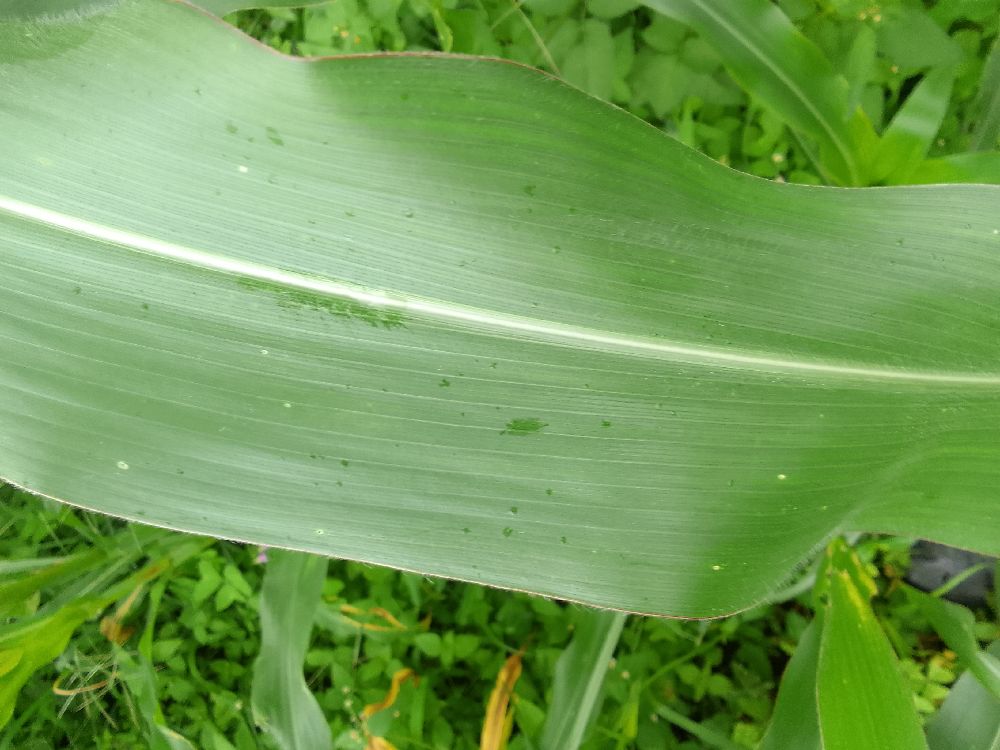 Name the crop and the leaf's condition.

maize, healthy
